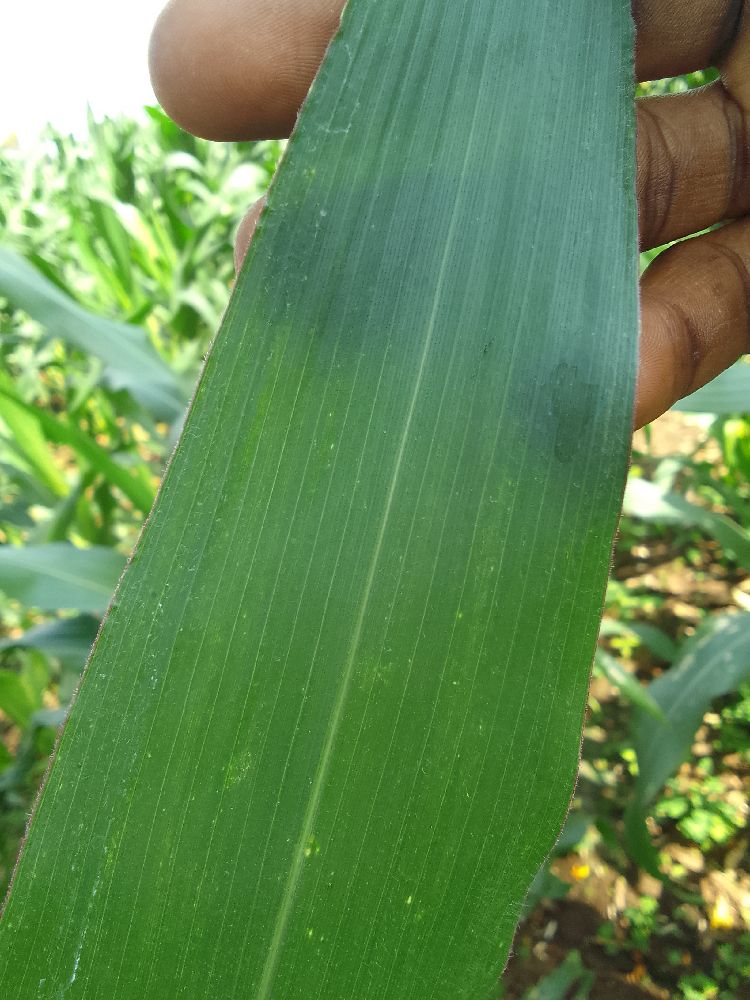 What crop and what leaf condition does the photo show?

maize, healthy
